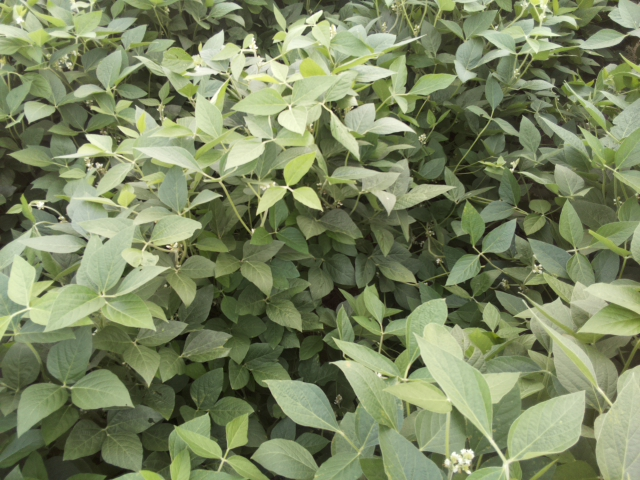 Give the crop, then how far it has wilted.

soybean, leaves with no wilting
